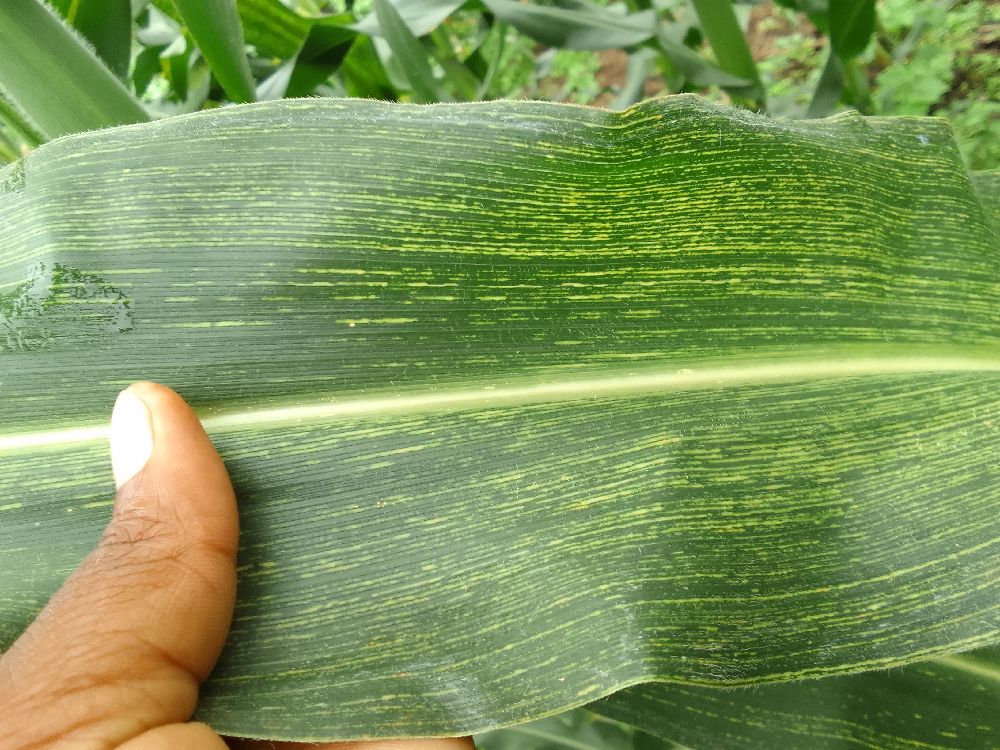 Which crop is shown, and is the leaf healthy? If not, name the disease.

maize, maize streak virus
